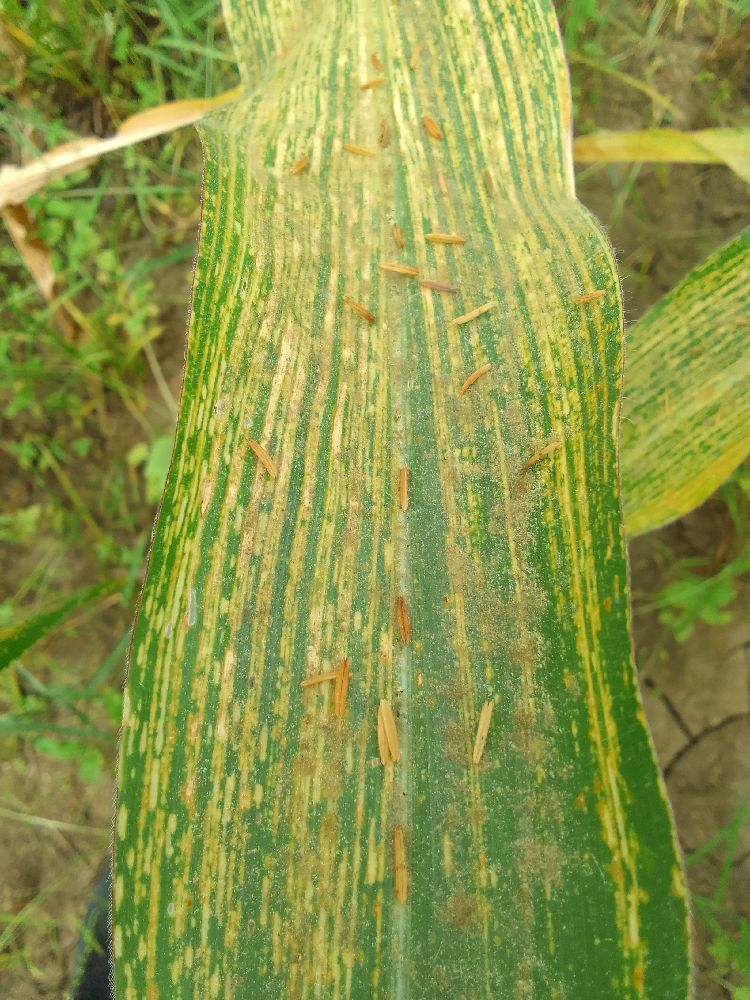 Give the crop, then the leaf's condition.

maize, maize streak virus
